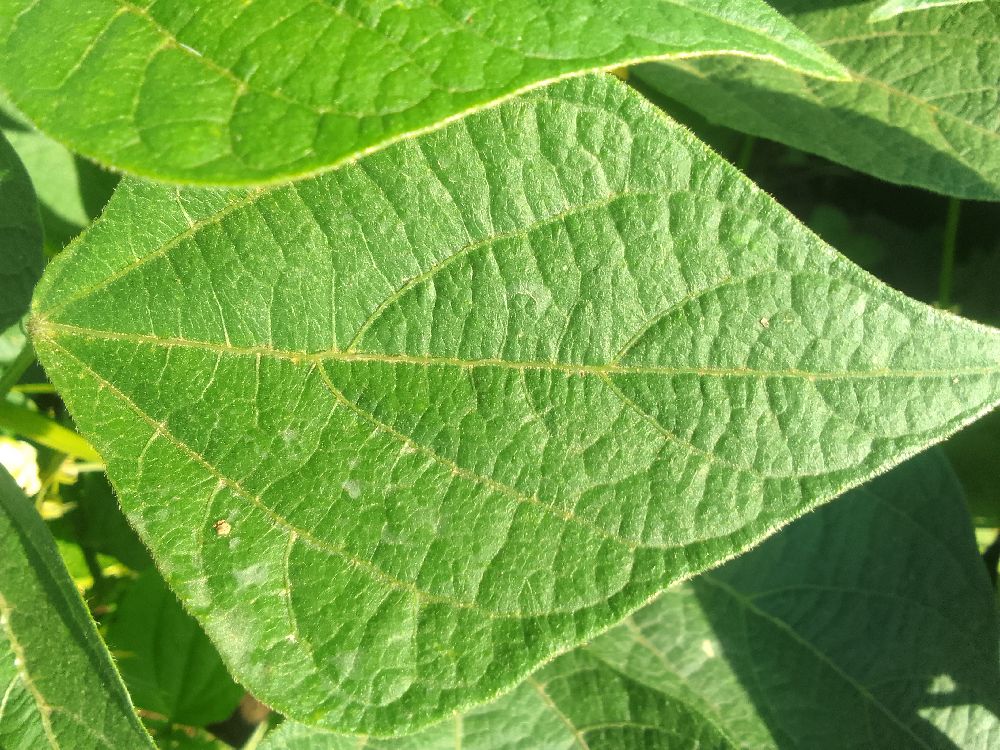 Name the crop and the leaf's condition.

common bean, healthy
